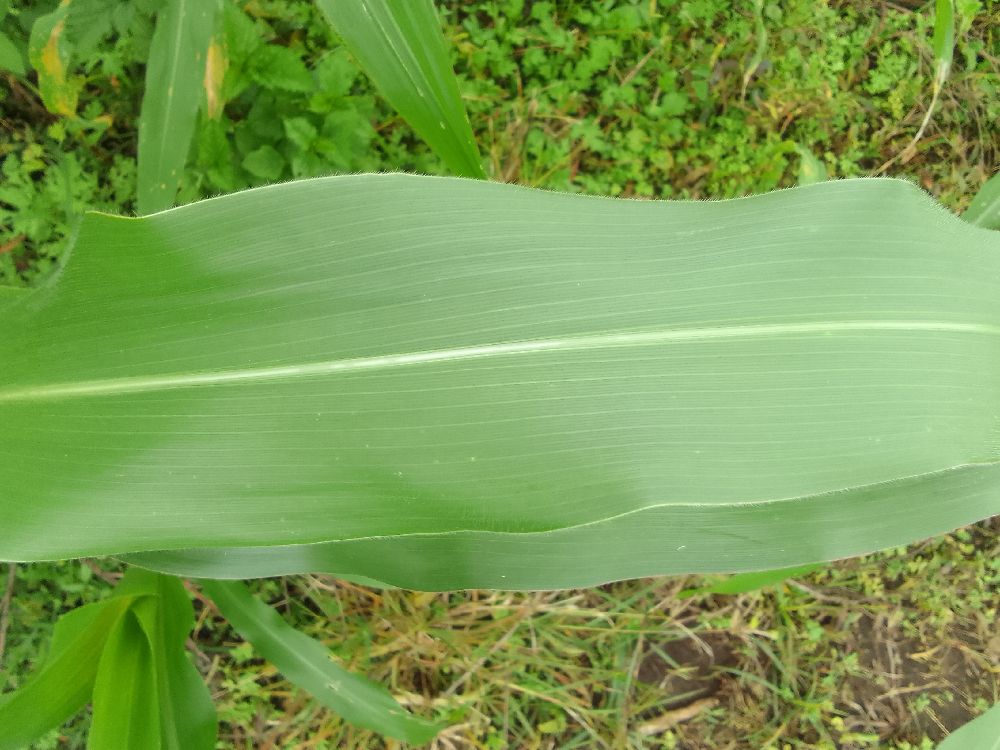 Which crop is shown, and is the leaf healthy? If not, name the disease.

maize, healthy
